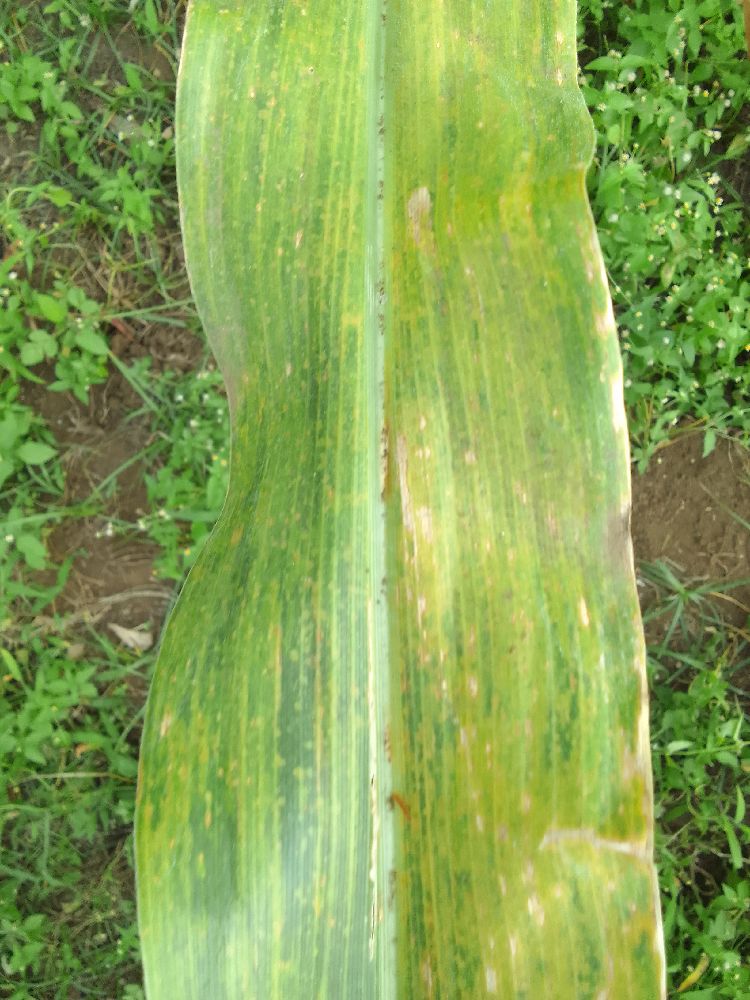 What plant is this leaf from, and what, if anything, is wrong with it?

maize, maize lethal necrosis
